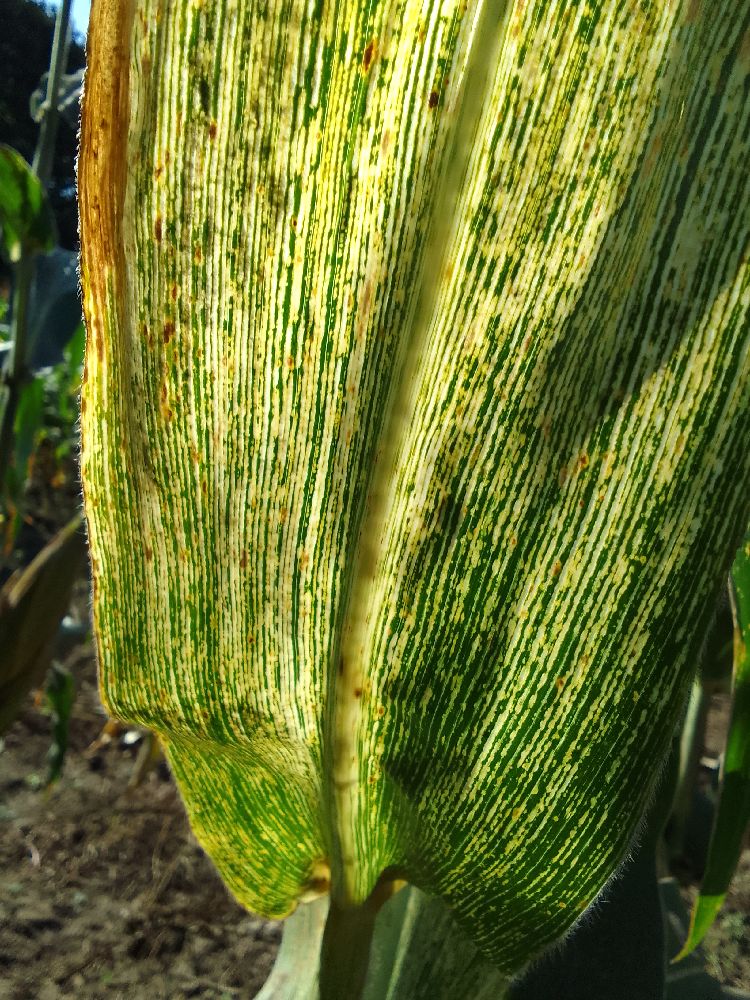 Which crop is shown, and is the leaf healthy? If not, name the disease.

maize, maize streak virus
